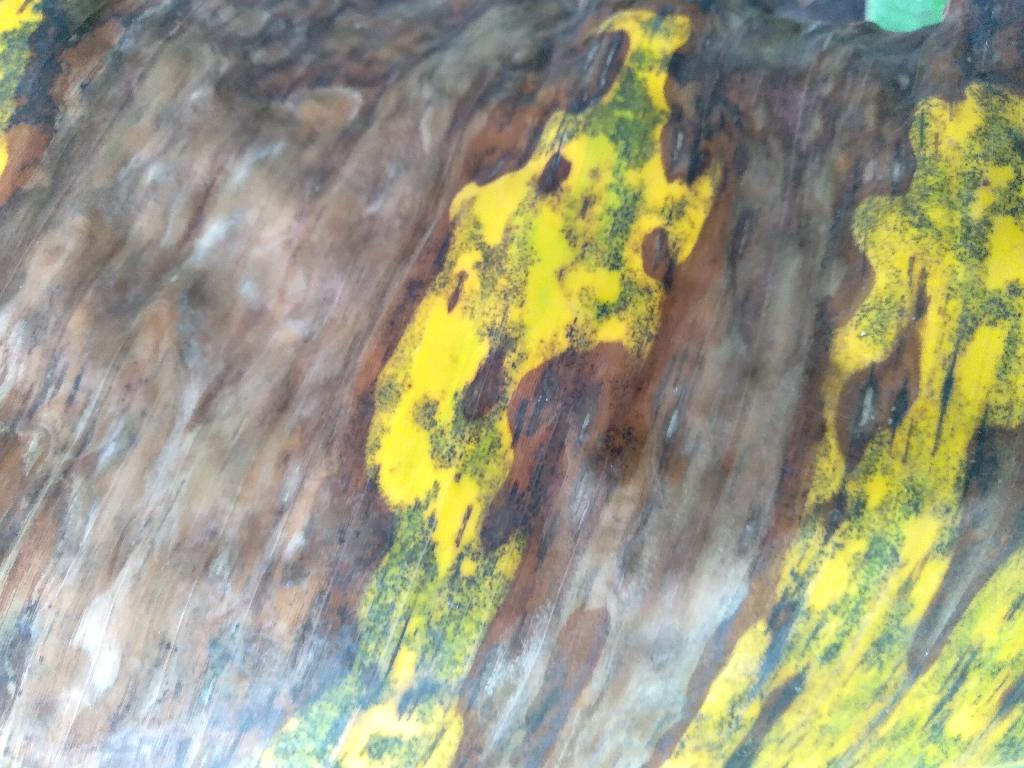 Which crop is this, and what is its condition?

banana, black sigatoka
